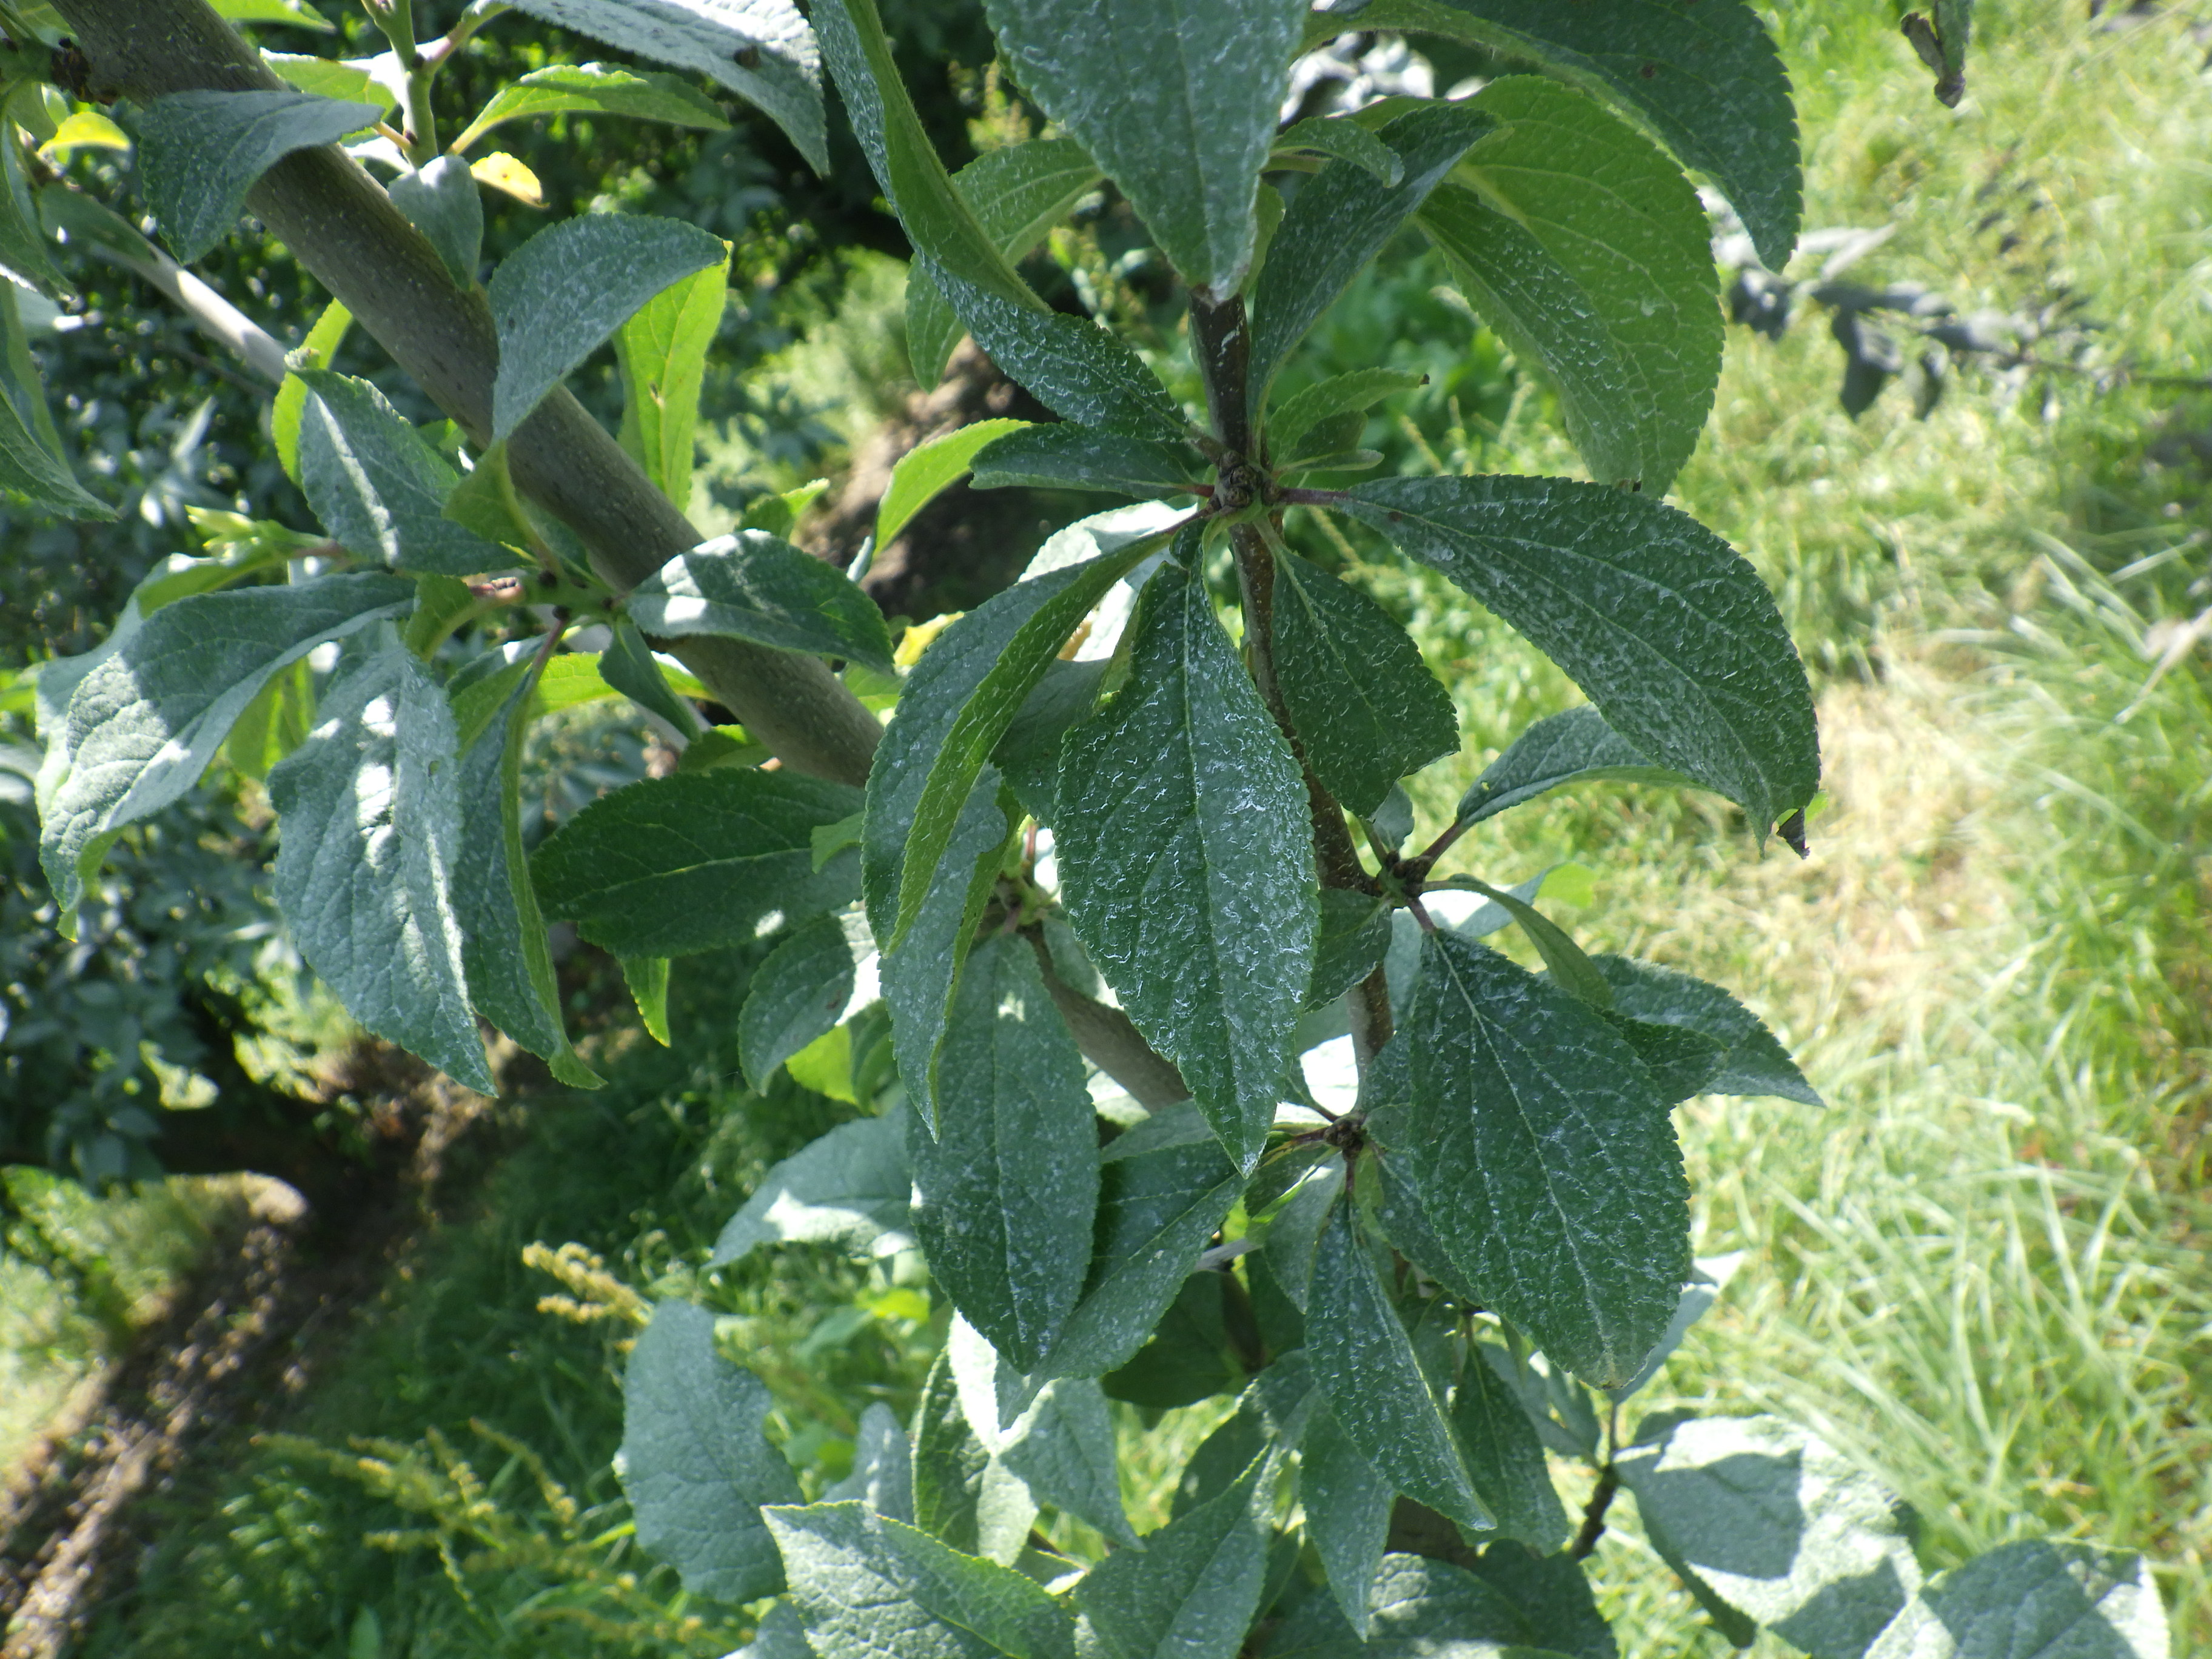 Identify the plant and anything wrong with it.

plum, shot hole disease
